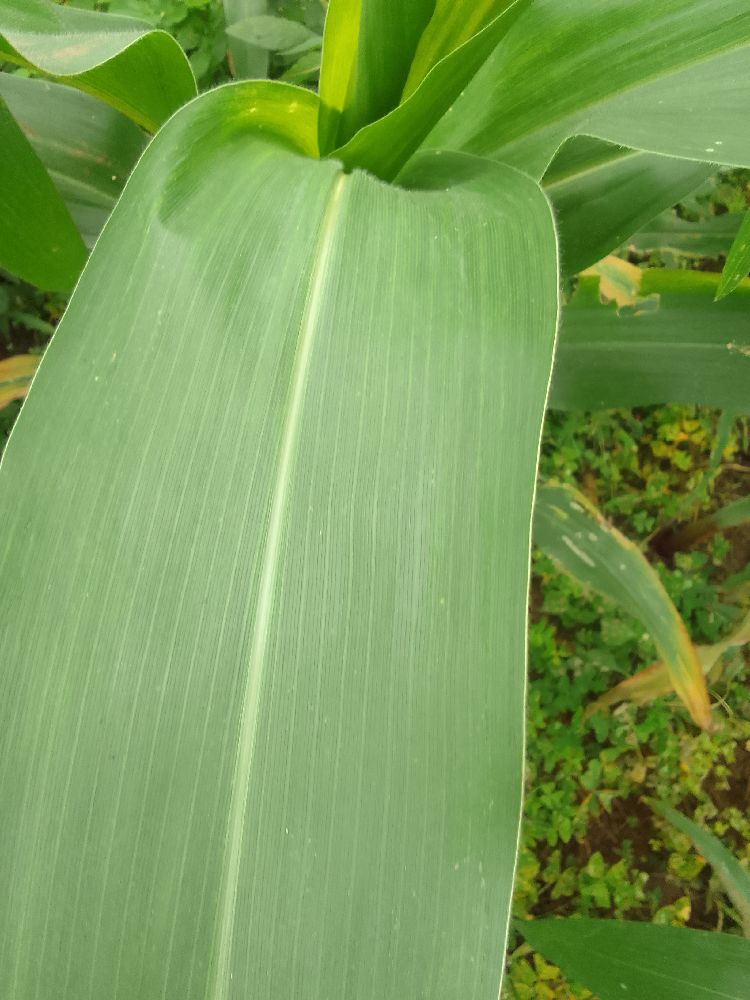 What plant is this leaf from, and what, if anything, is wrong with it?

maize, healthy
